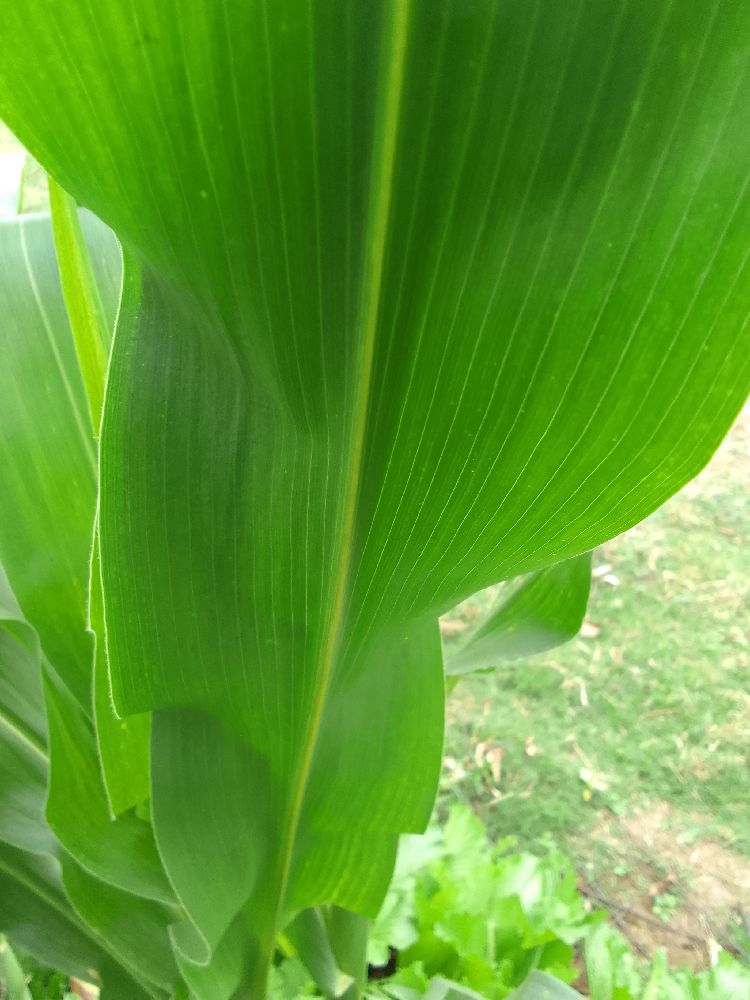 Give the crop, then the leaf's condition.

maize, healthy
